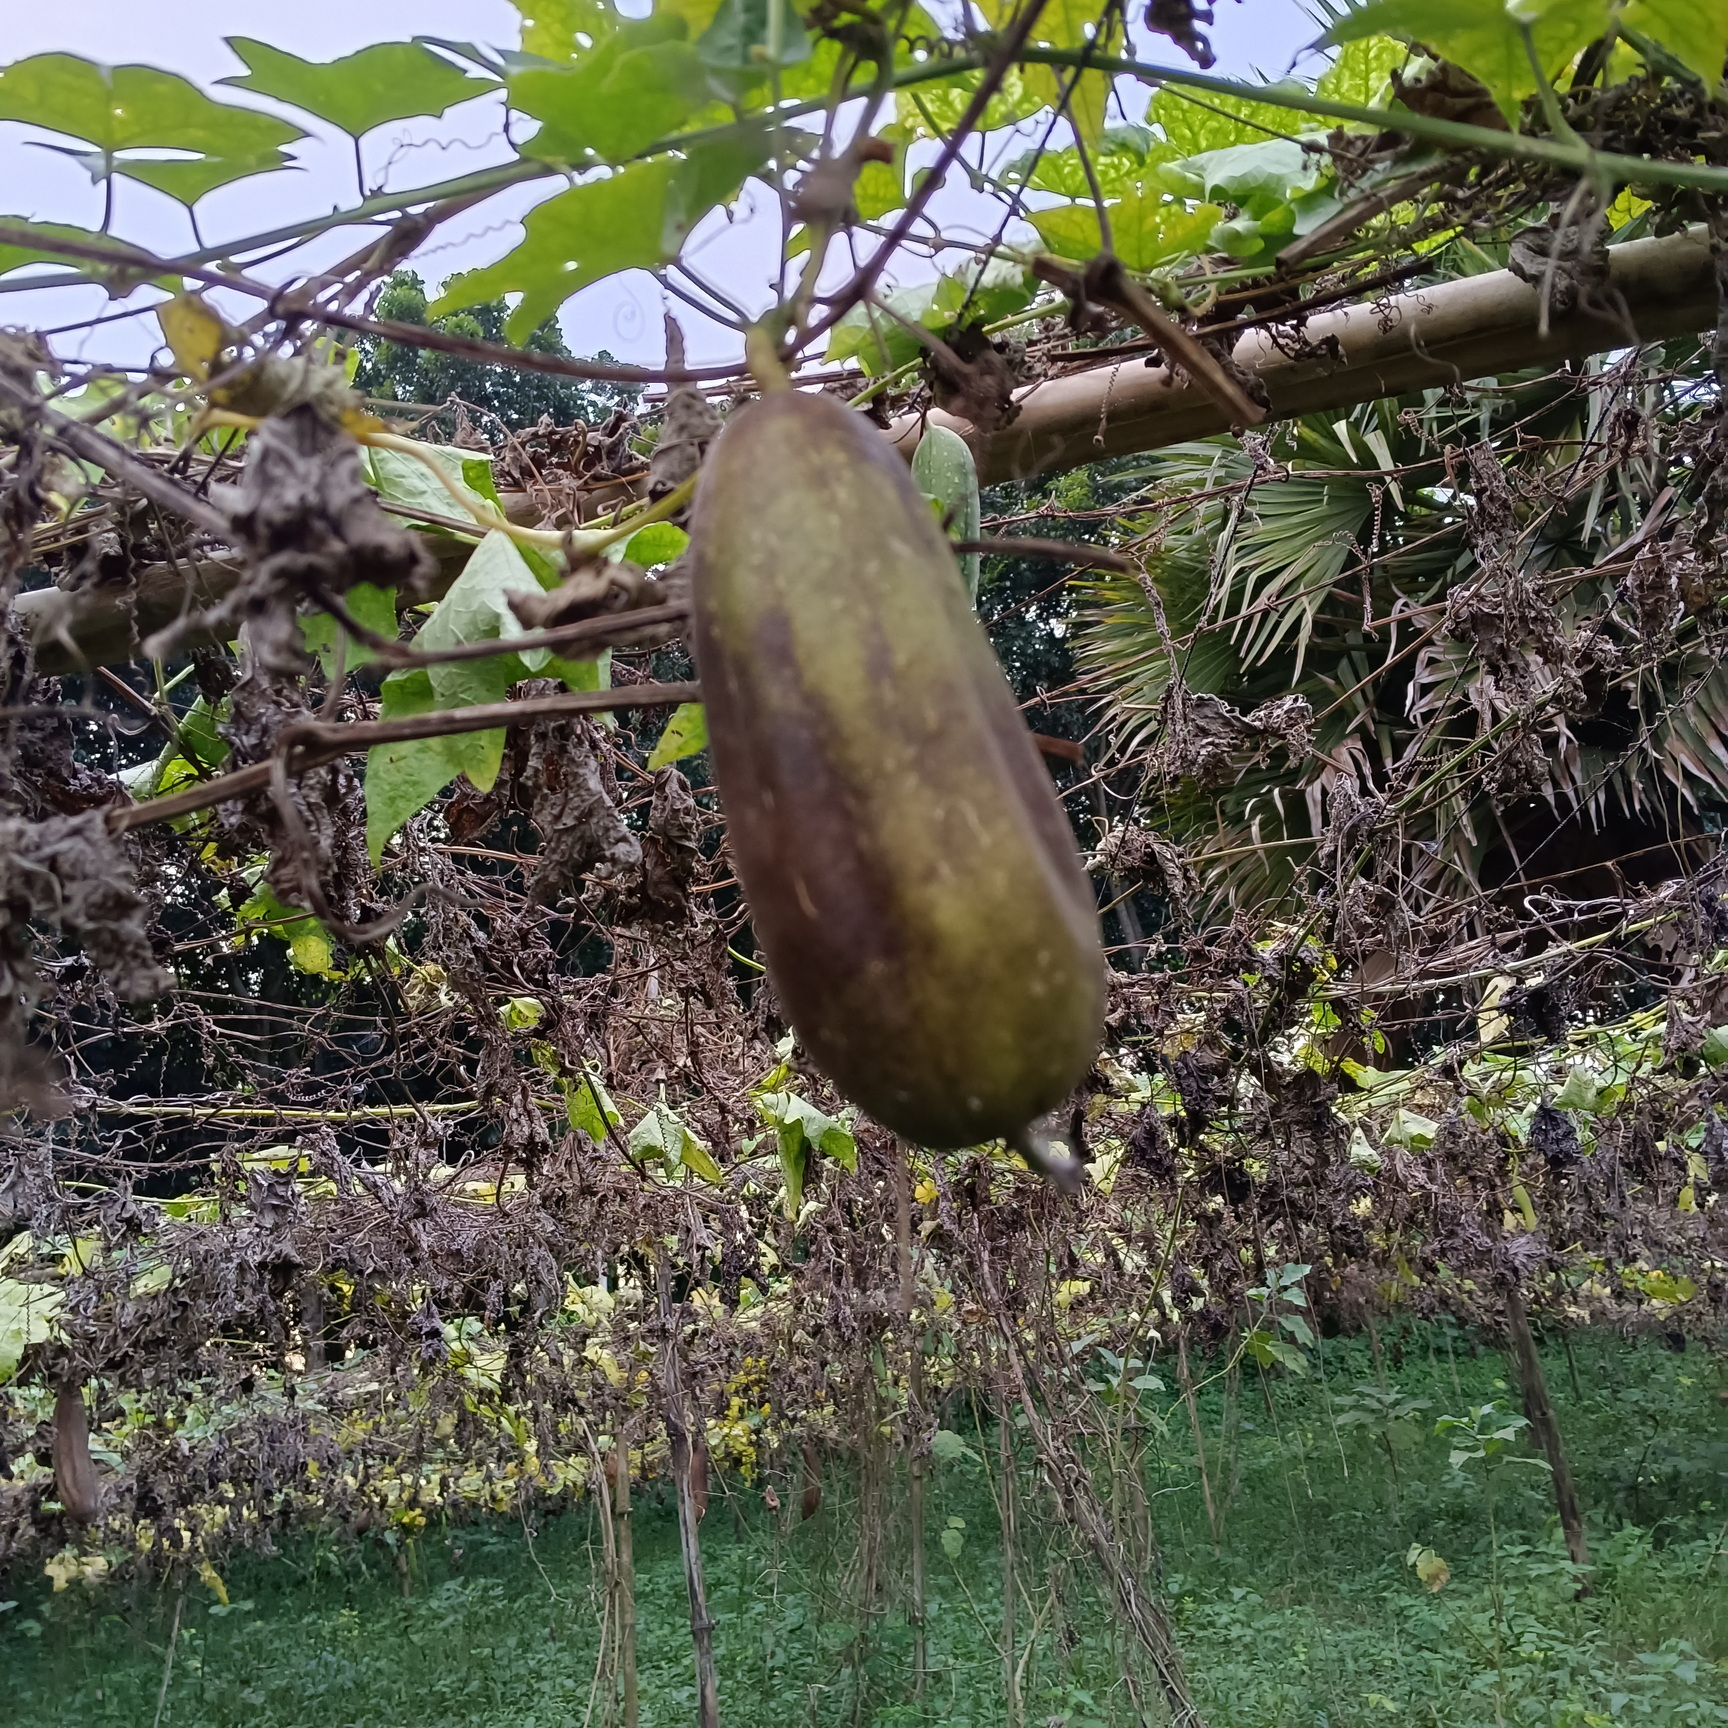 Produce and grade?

luffa, faulty
